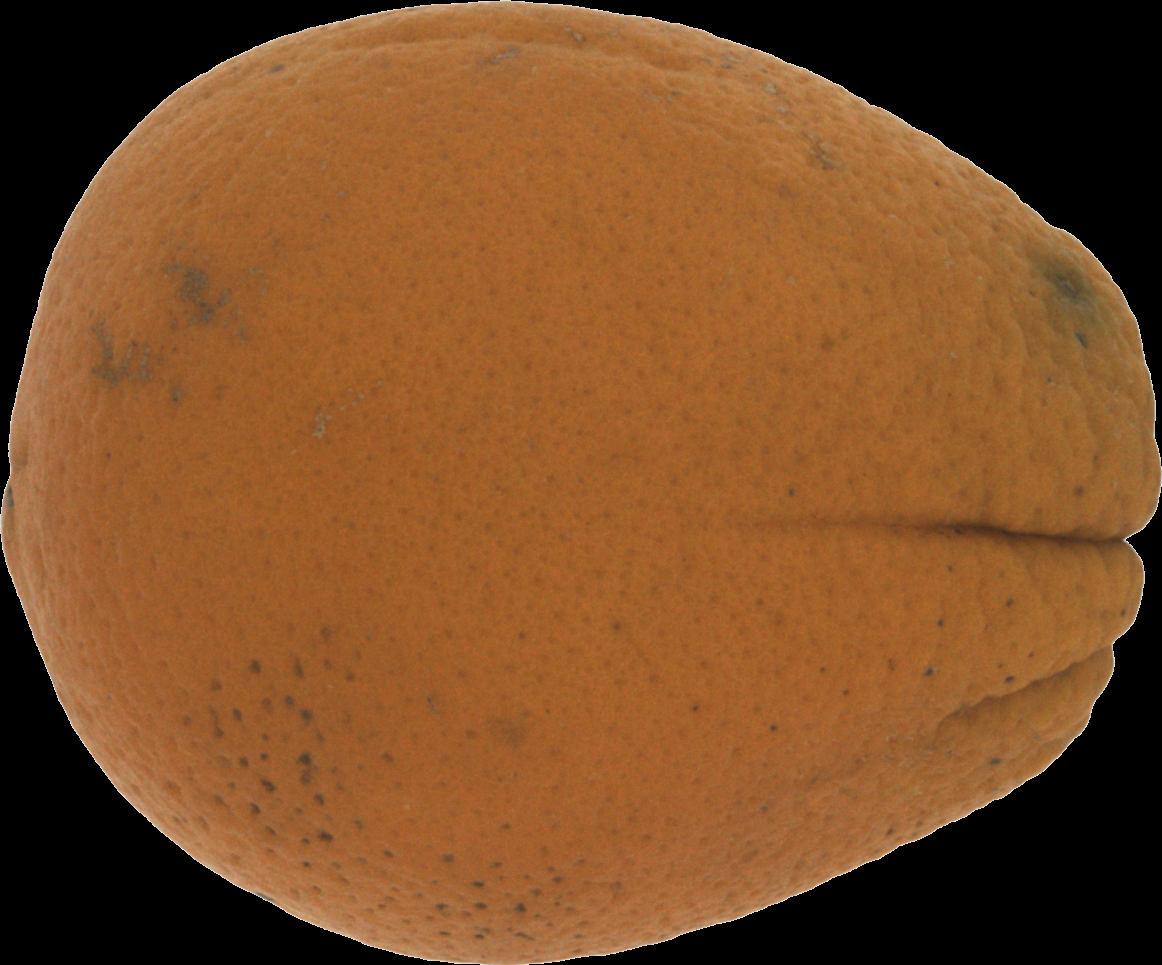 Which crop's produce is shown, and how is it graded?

orange, bad
